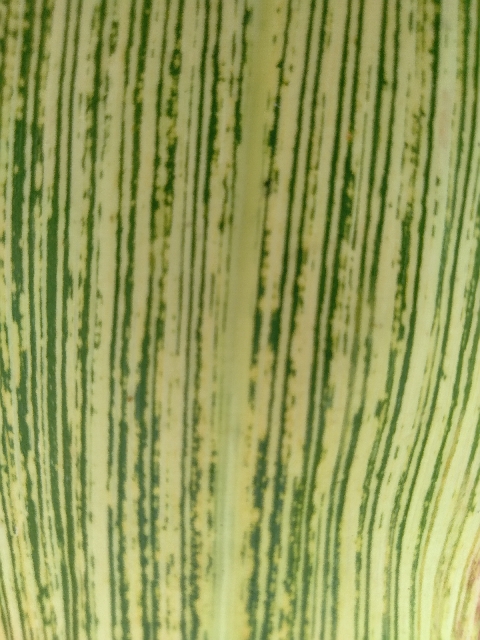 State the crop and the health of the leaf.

maize, maize streak virus
